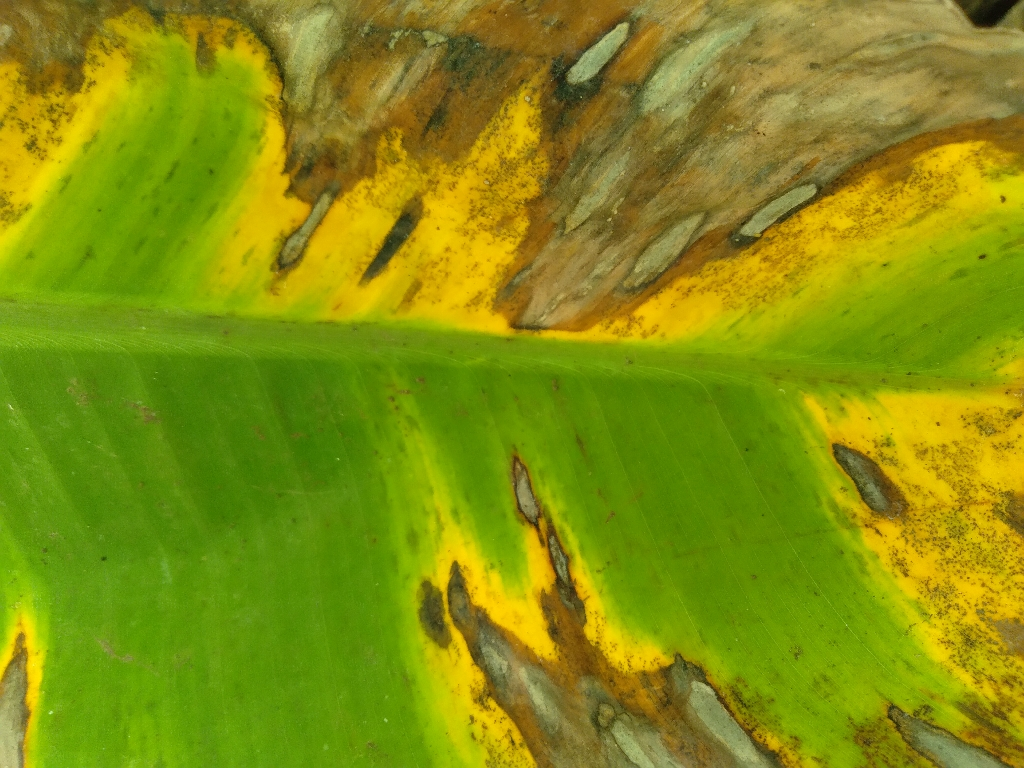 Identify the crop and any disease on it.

banana, black sigatoka
